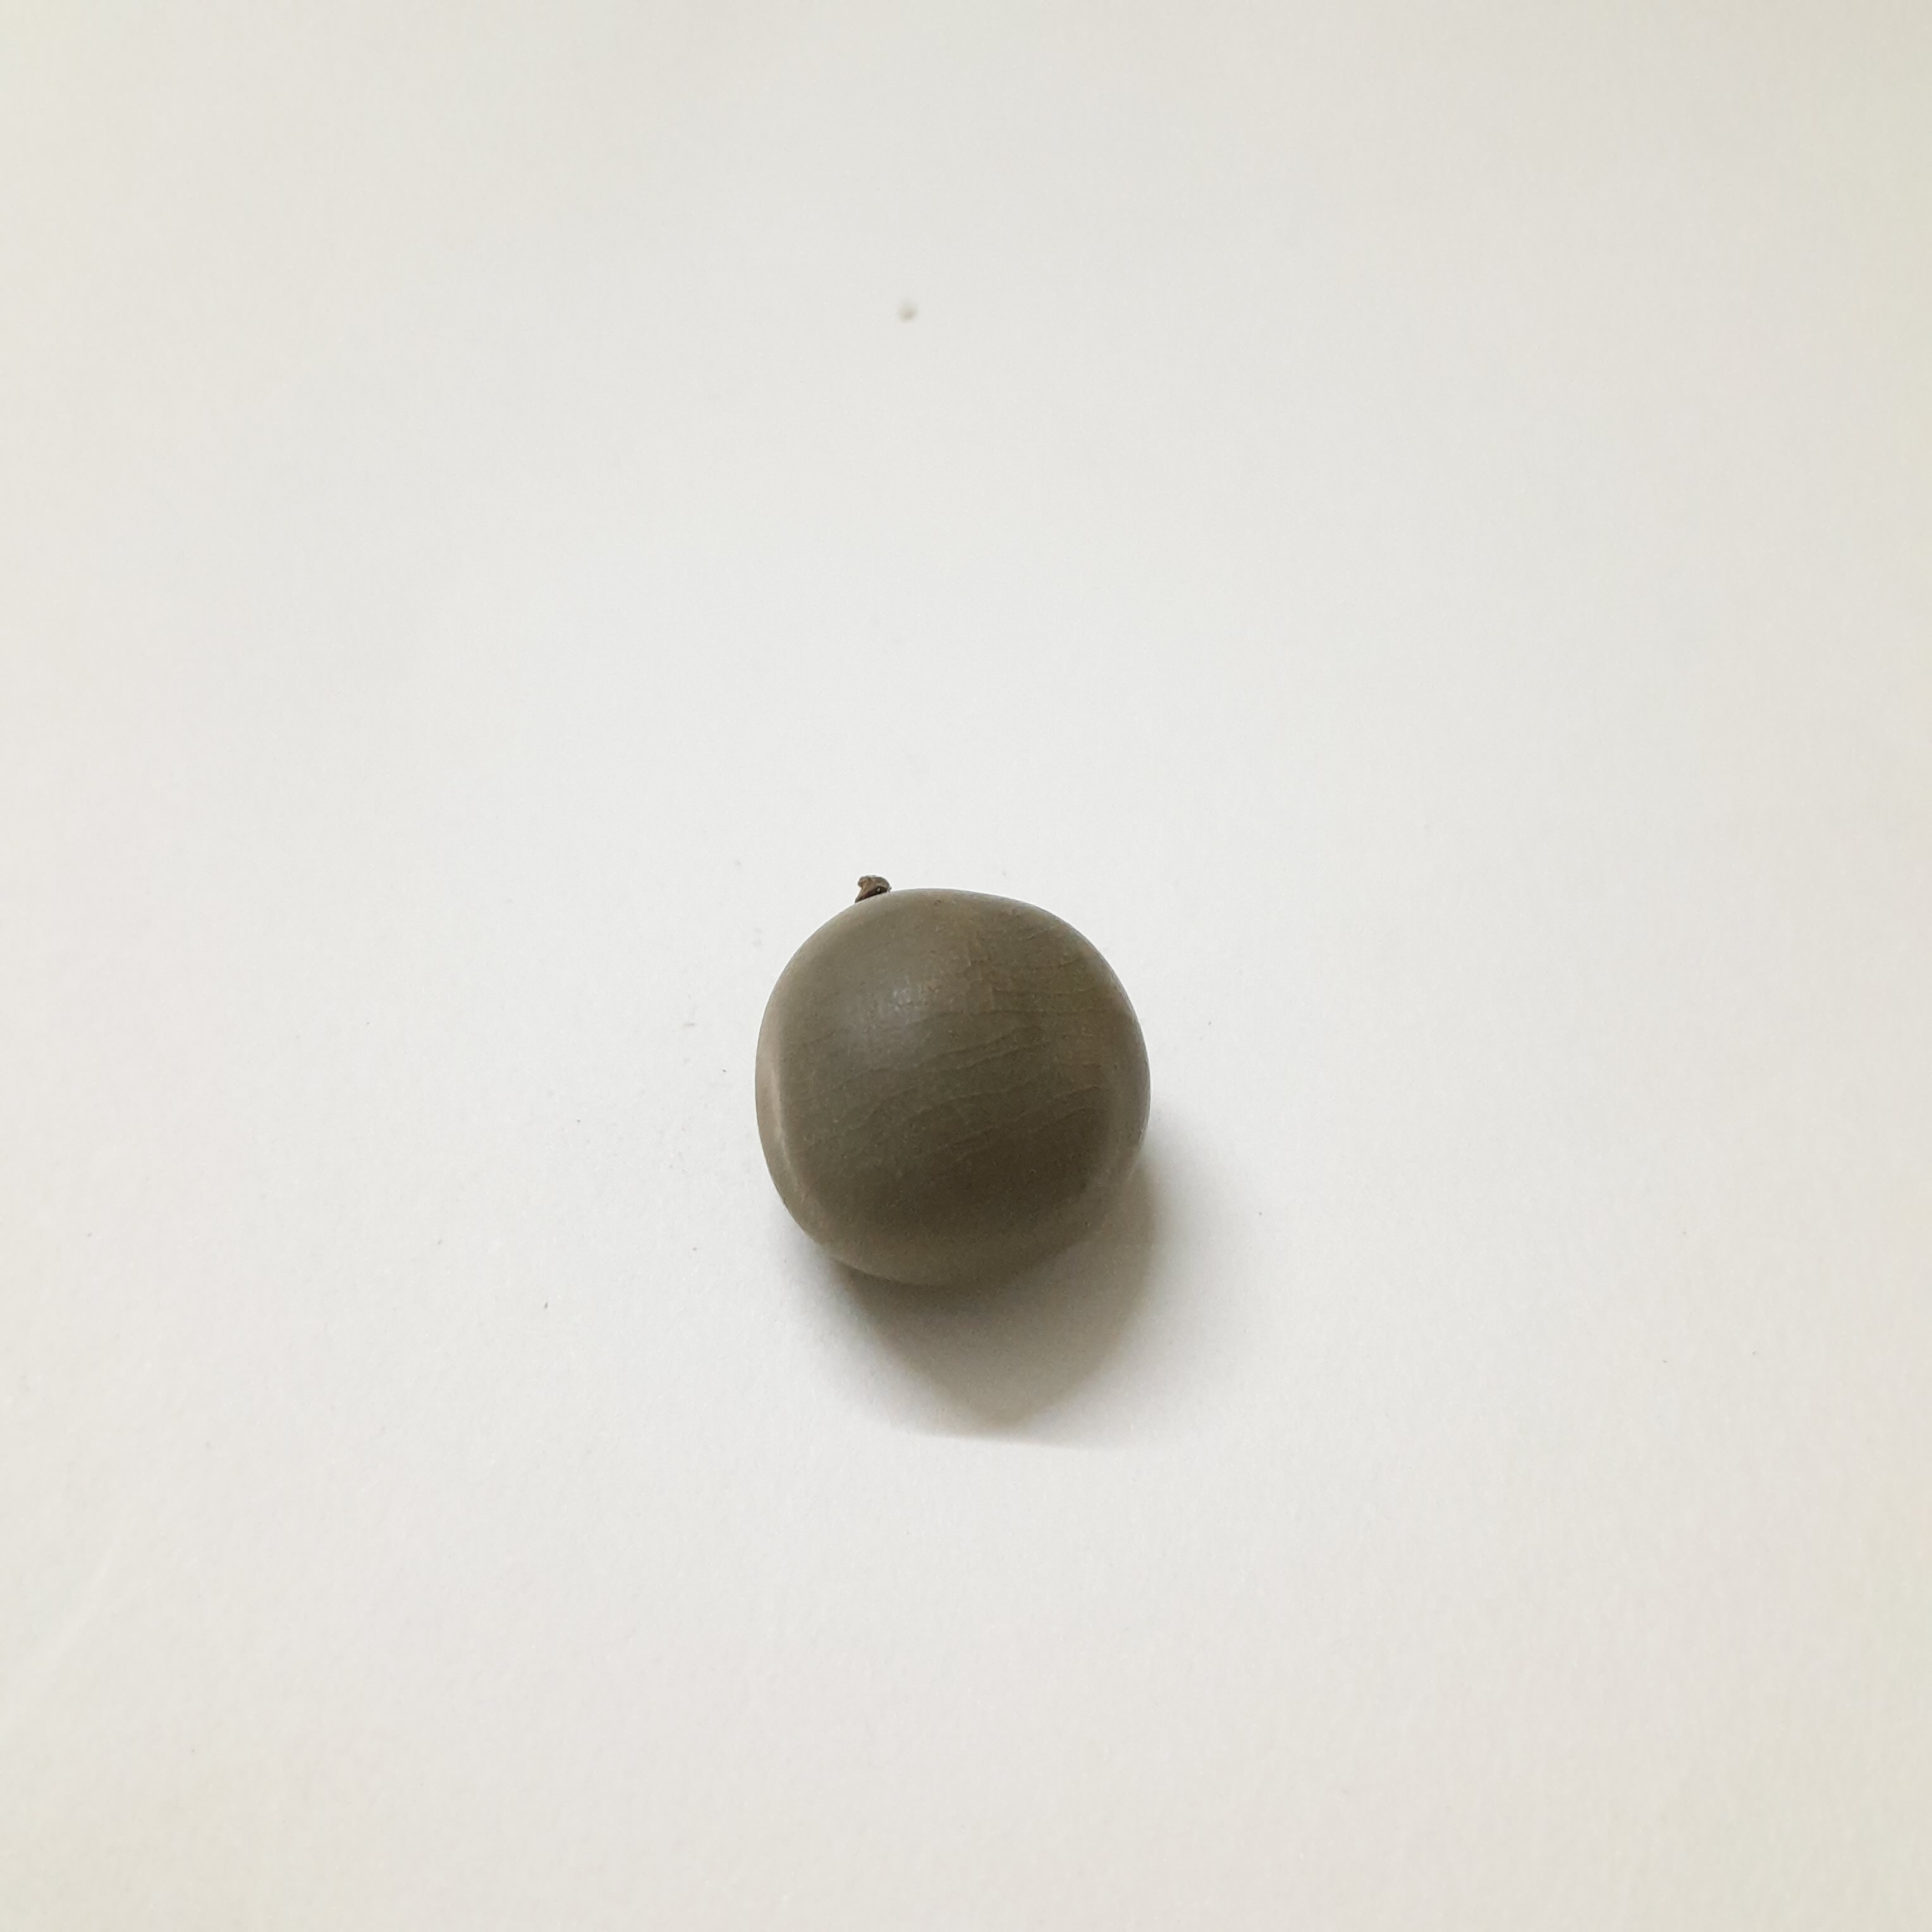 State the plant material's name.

sagargota
